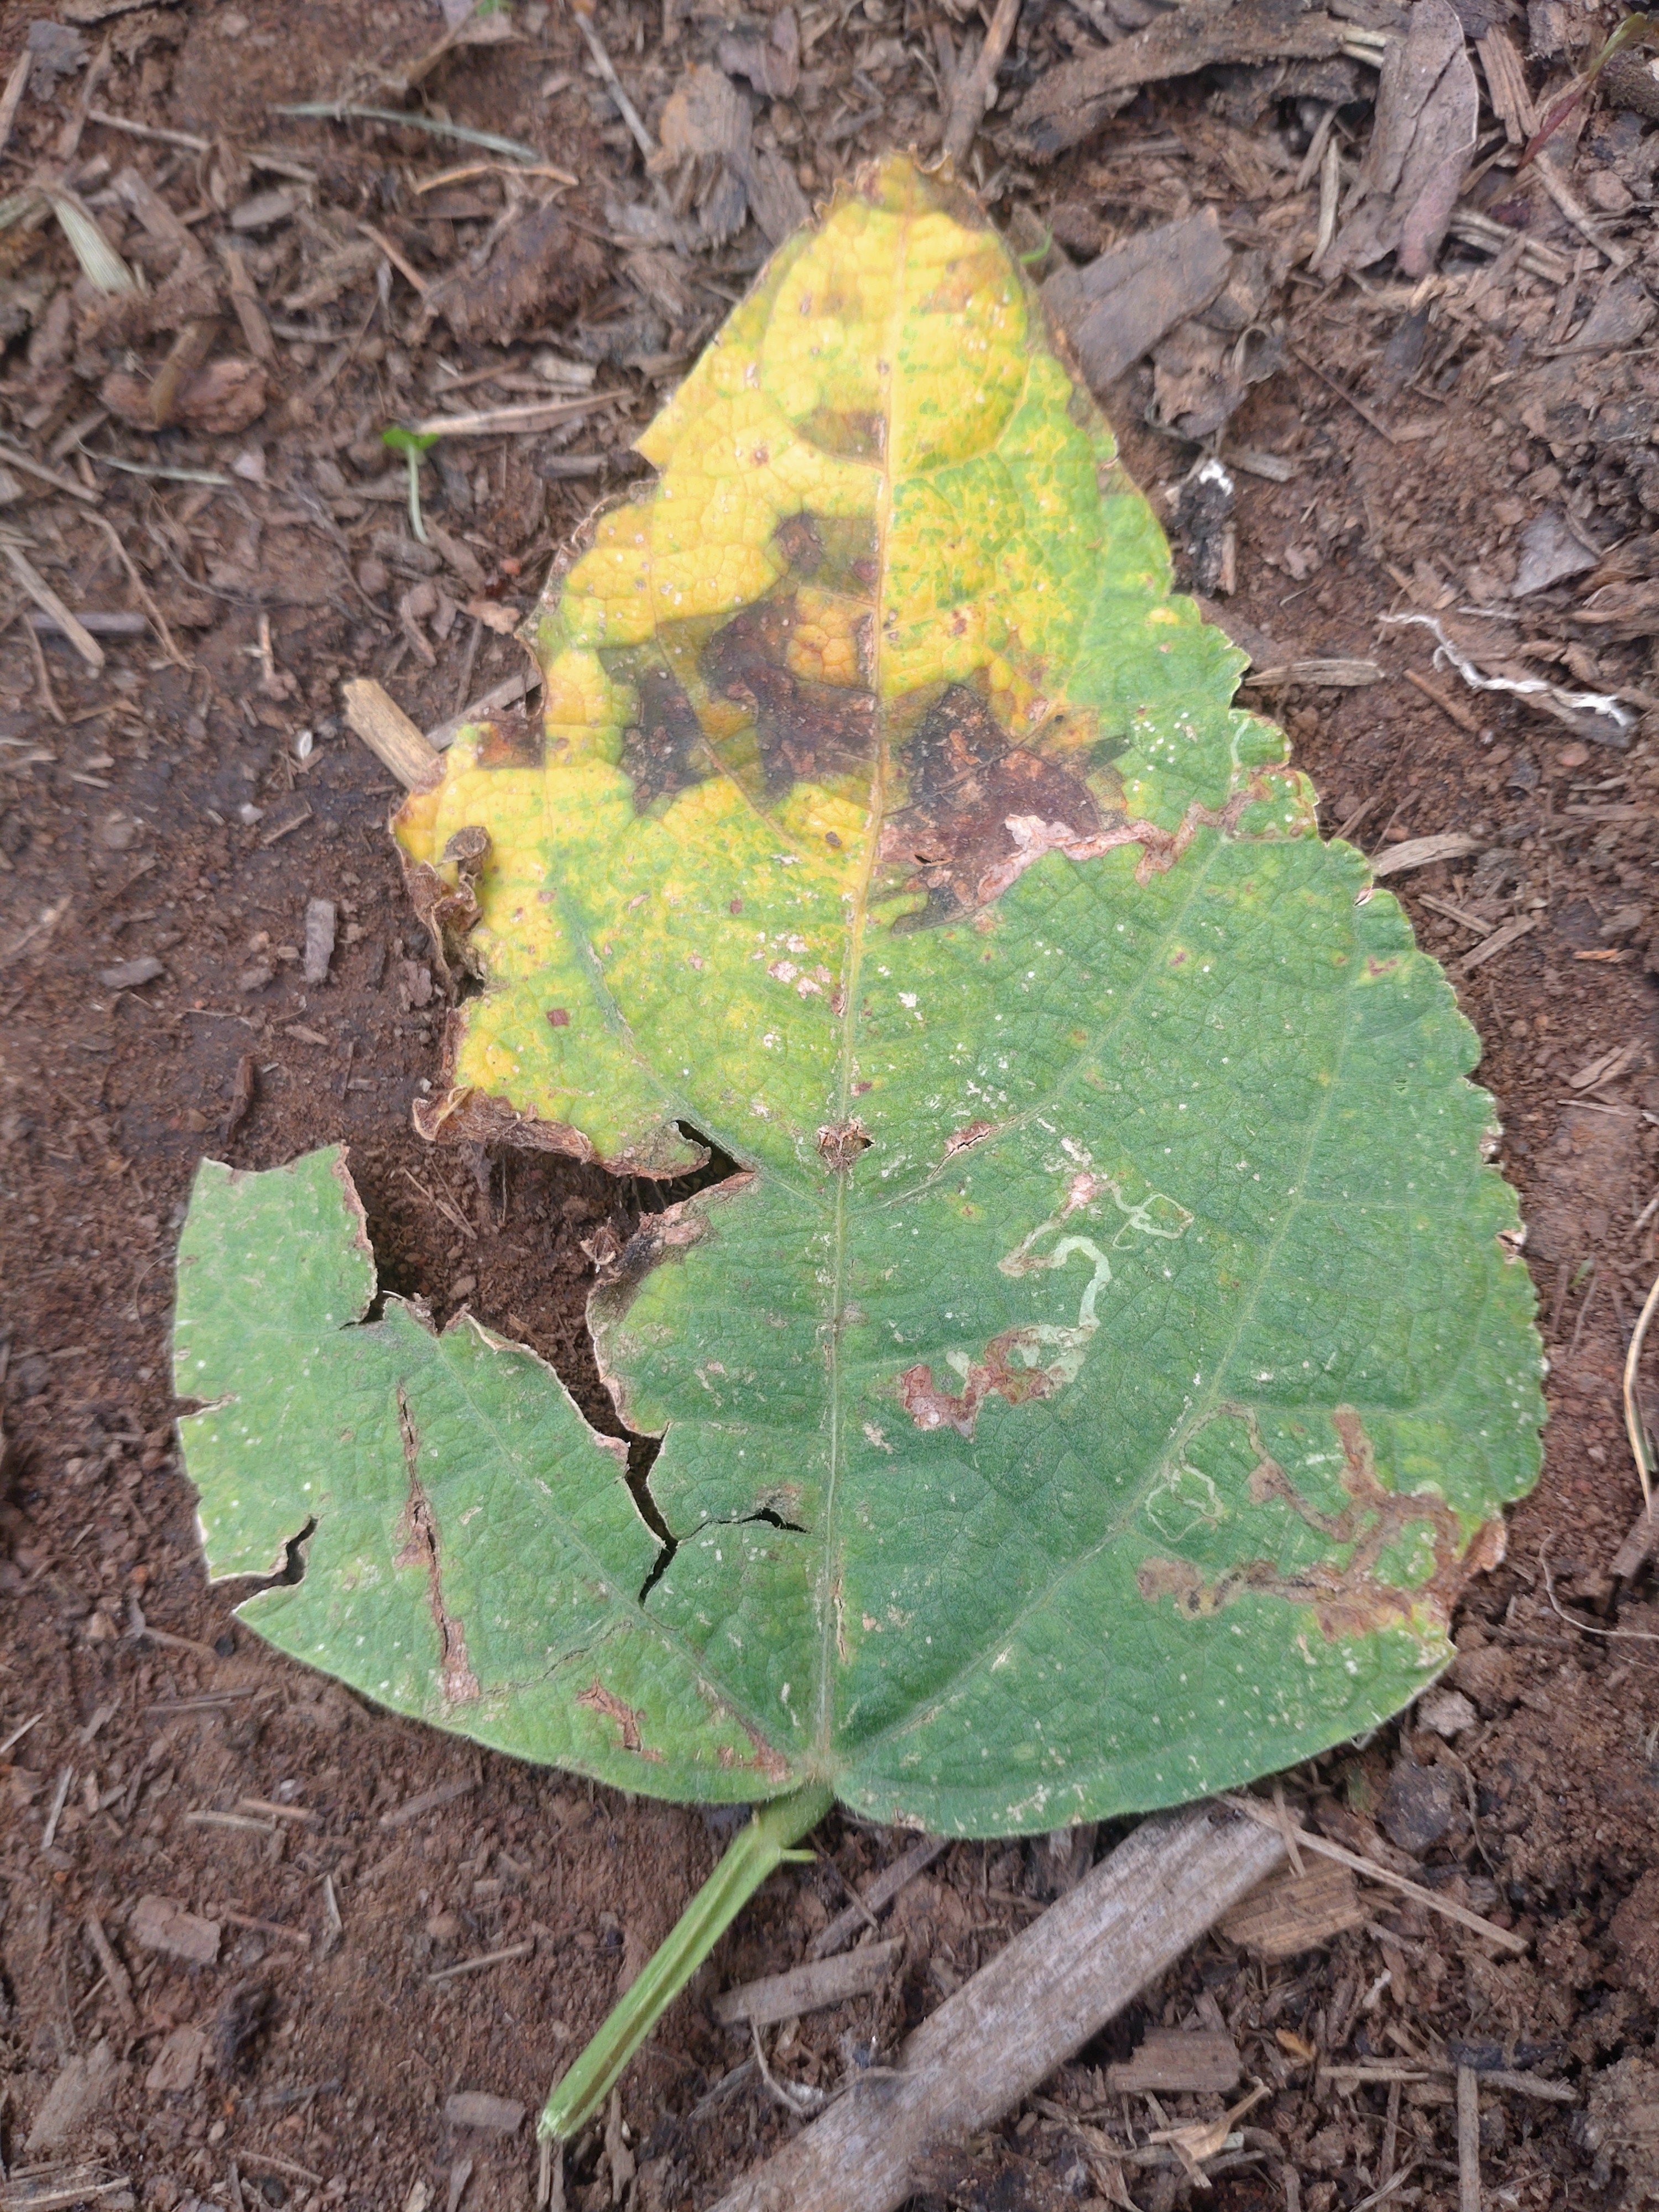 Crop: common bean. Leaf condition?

rust
